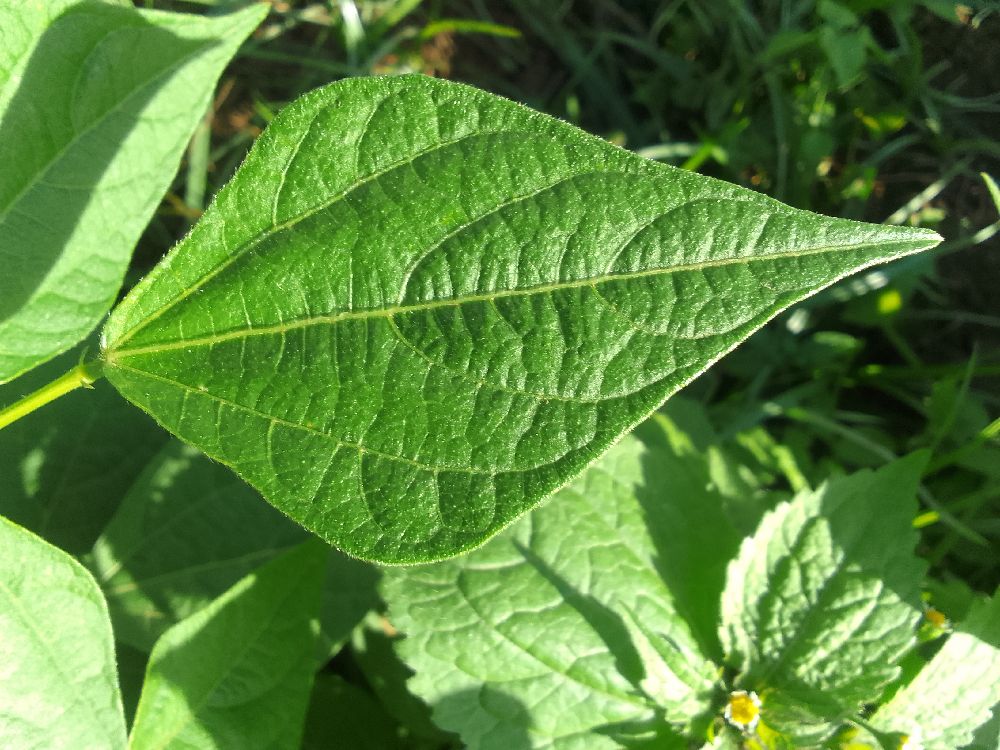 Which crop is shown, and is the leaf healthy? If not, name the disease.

common bean, healthy
